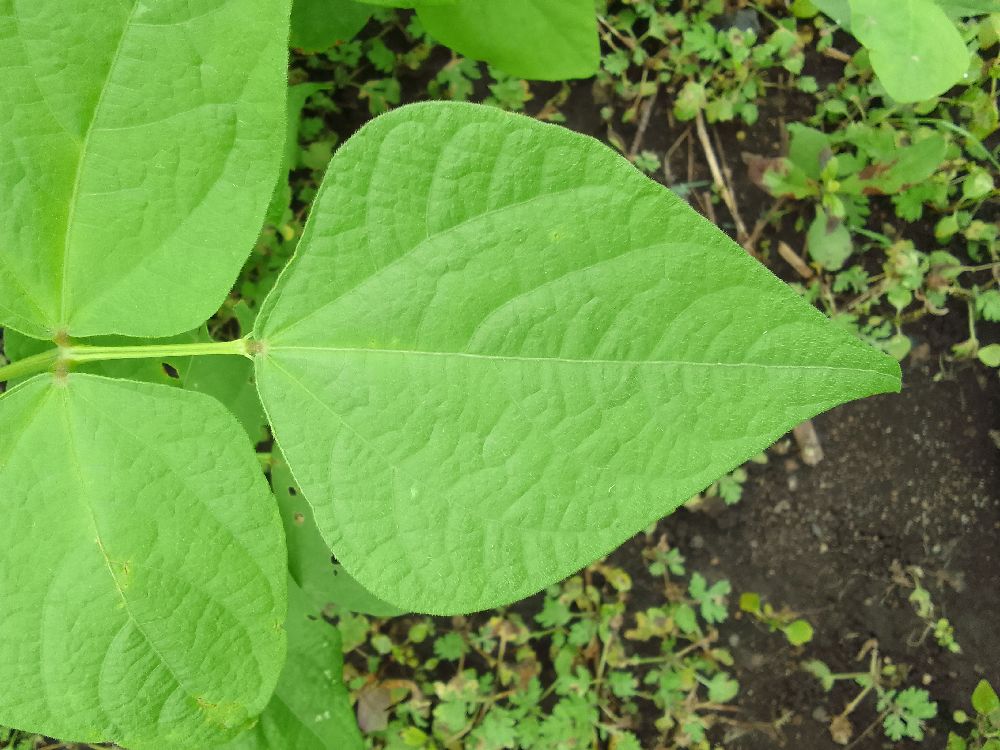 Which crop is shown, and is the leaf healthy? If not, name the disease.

common bean, healthy
